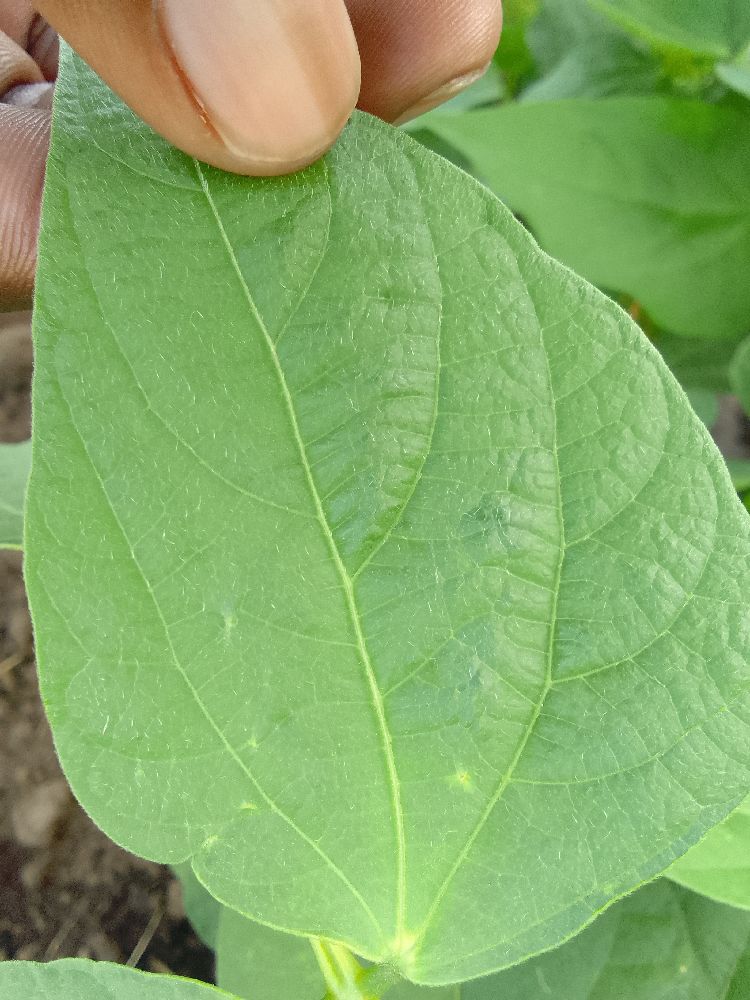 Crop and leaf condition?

common bean, healthy
